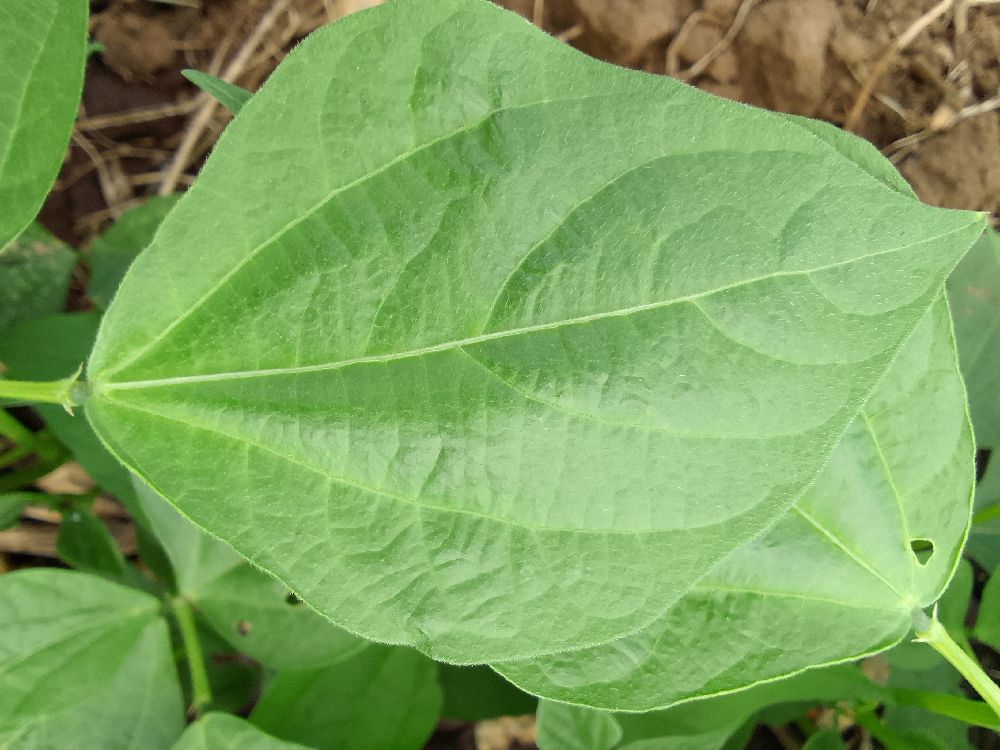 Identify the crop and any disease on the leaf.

common bean, healthy
